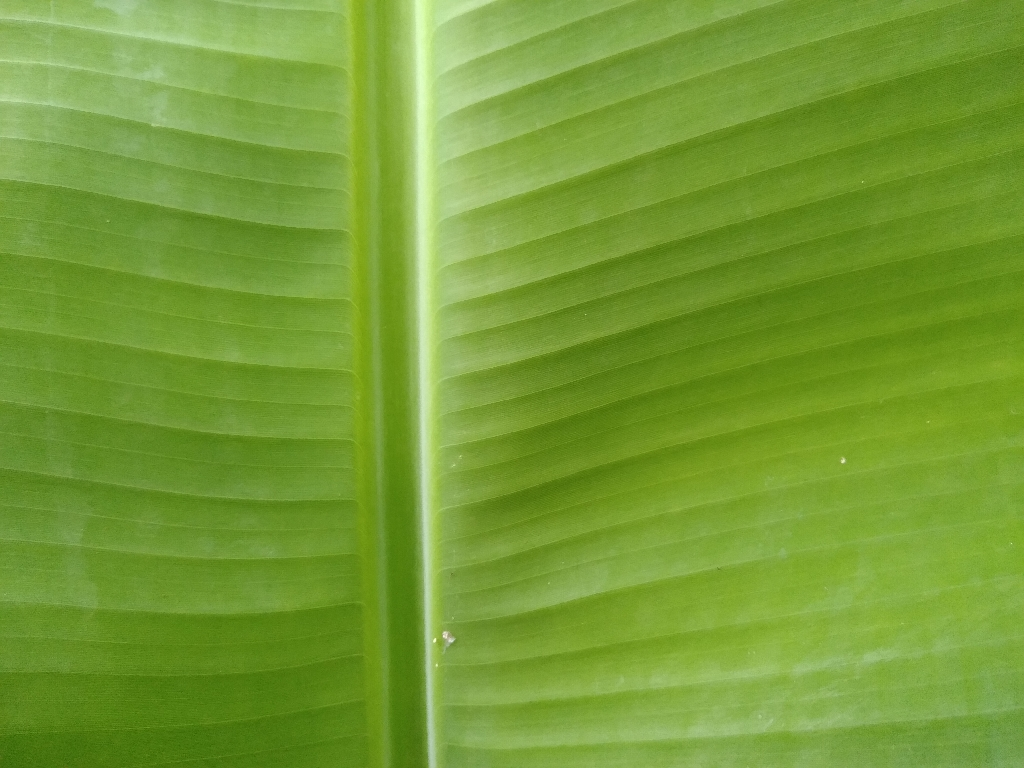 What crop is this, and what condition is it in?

banana, healthy
